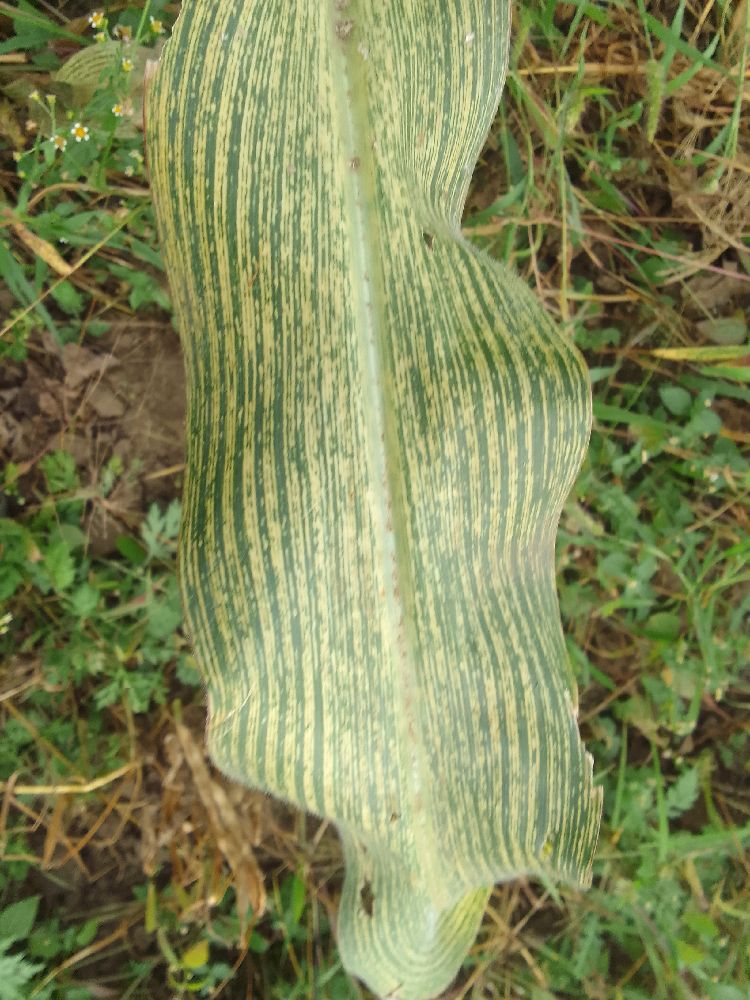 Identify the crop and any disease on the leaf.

maize, maize streak virus
